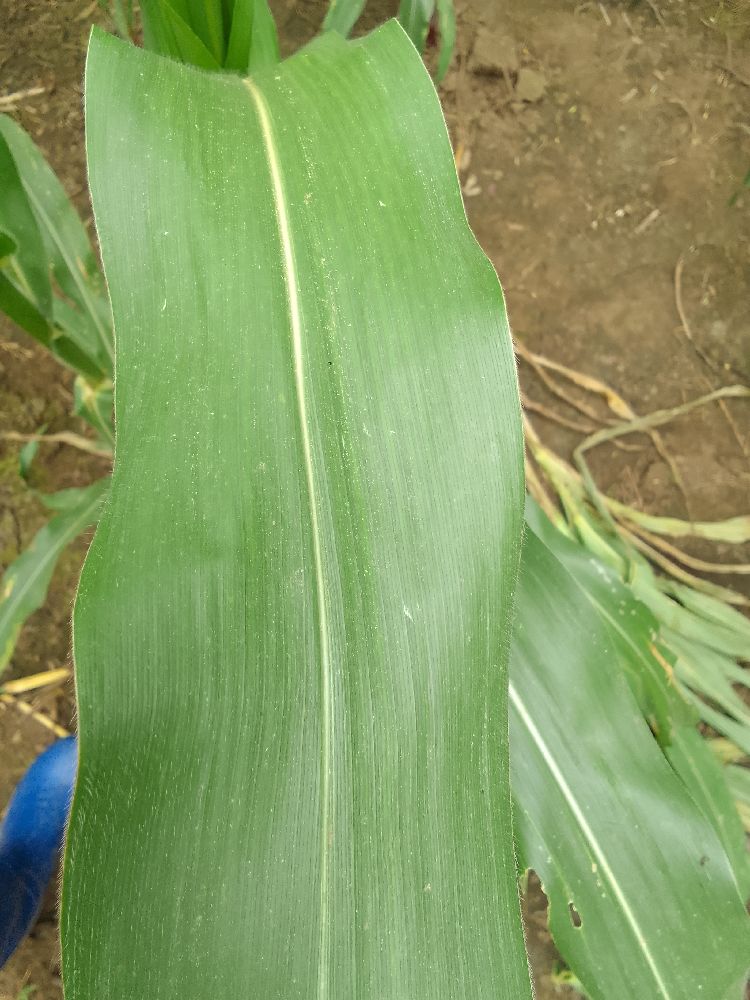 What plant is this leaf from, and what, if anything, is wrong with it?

maize, healthy
